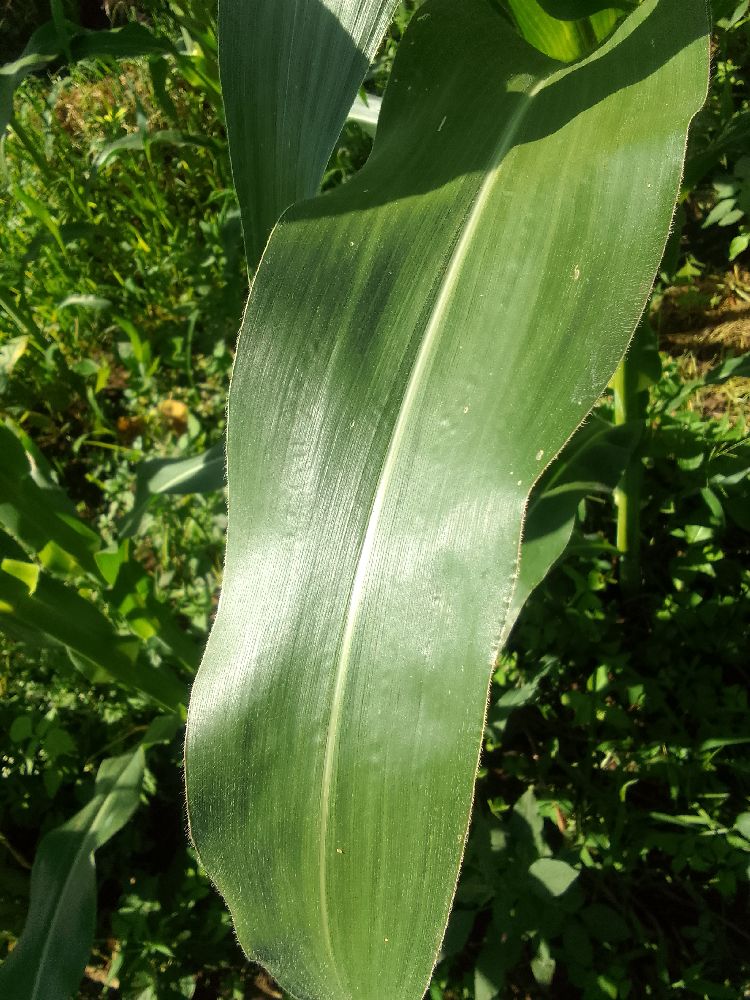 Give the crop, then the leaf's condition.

maize, healthy
